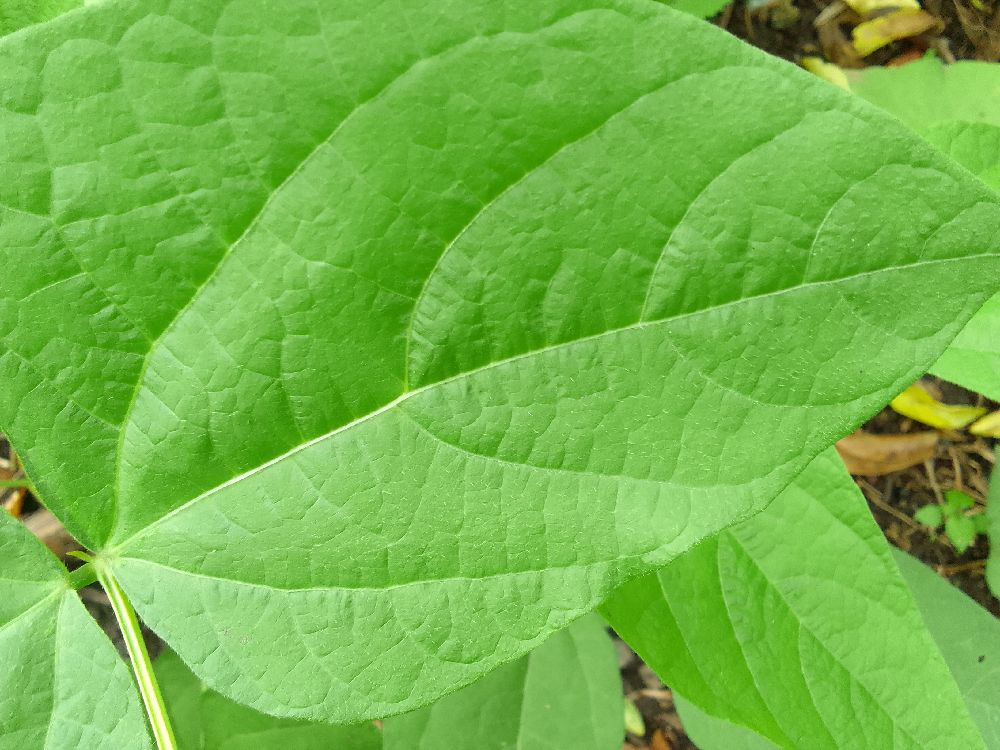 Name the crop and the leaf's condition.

common bean, healthy
